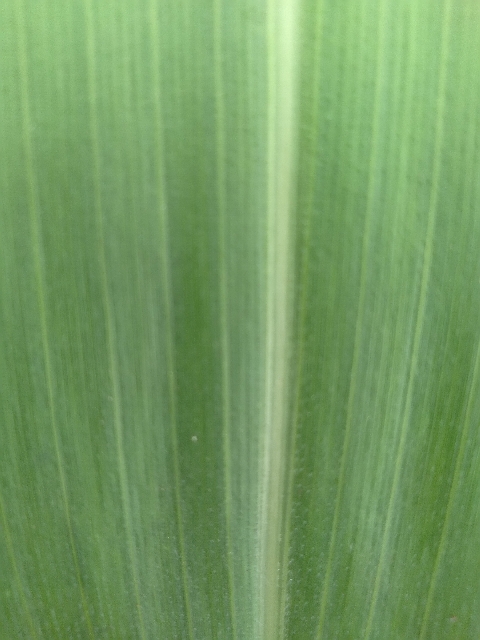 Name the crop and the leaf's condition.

maize, healthy
